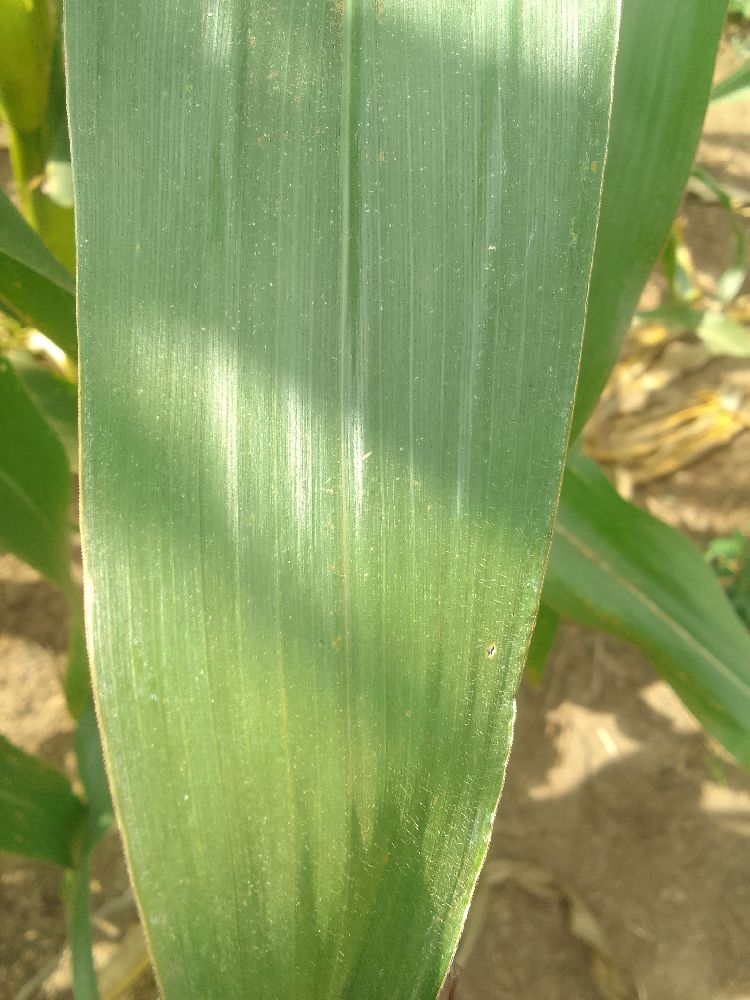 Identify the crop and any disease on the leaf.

maize, healthy
